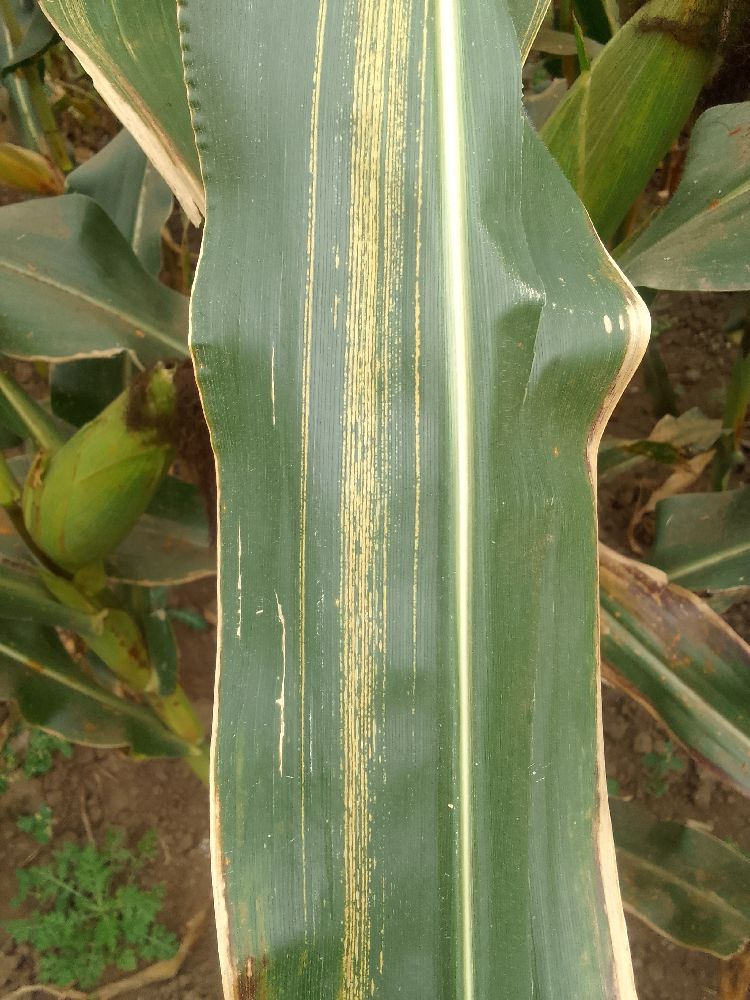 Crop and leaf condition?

maize, maize streak virus
